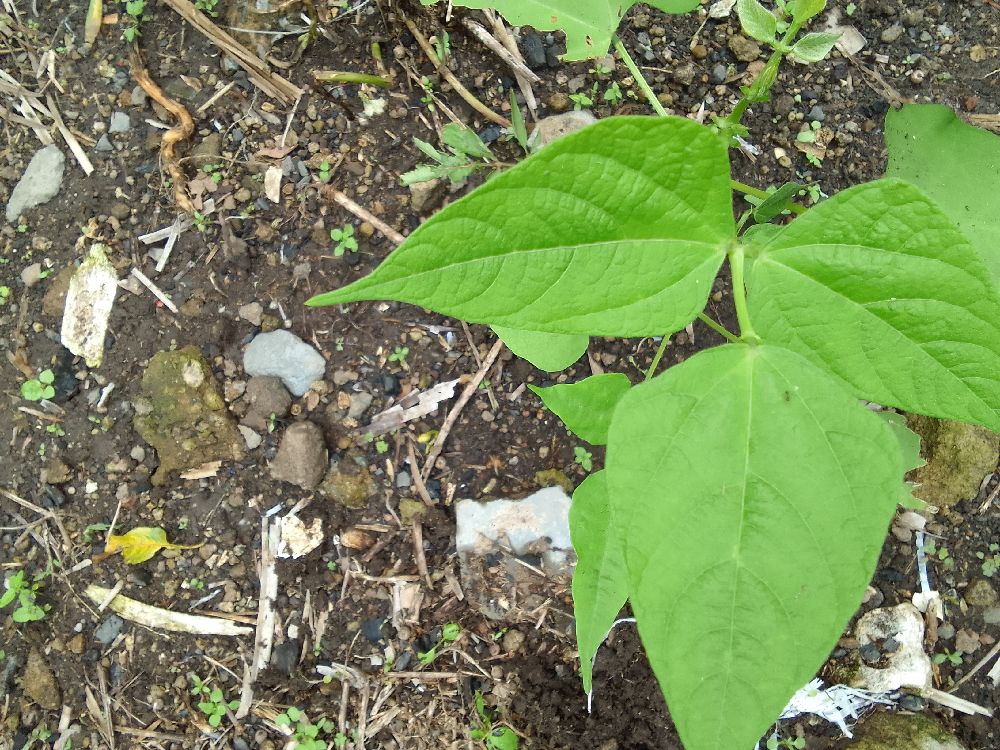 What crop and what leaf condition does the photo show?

common bean, healthy
